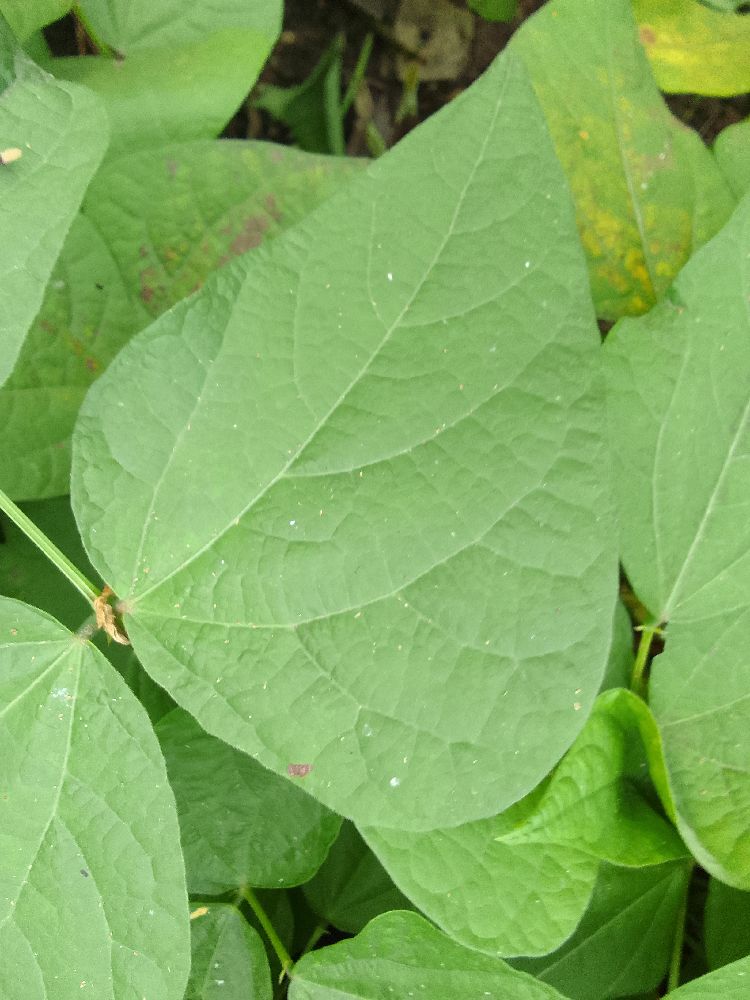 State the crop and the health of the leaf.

common bean, healthy
